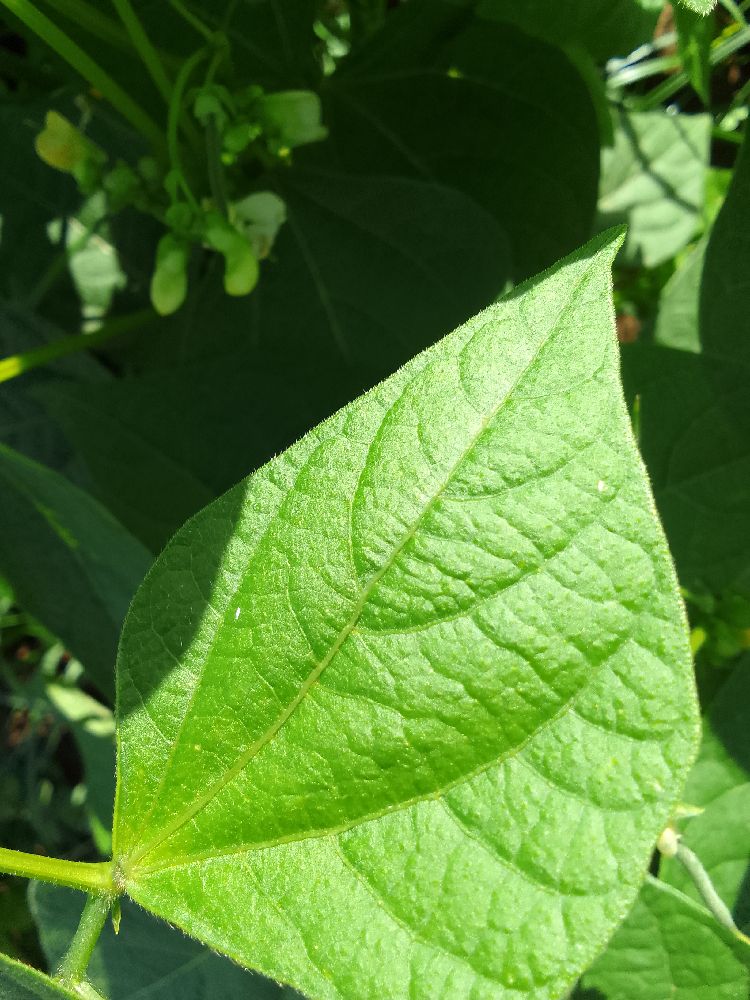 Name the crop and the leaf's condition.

common bean, healthy
